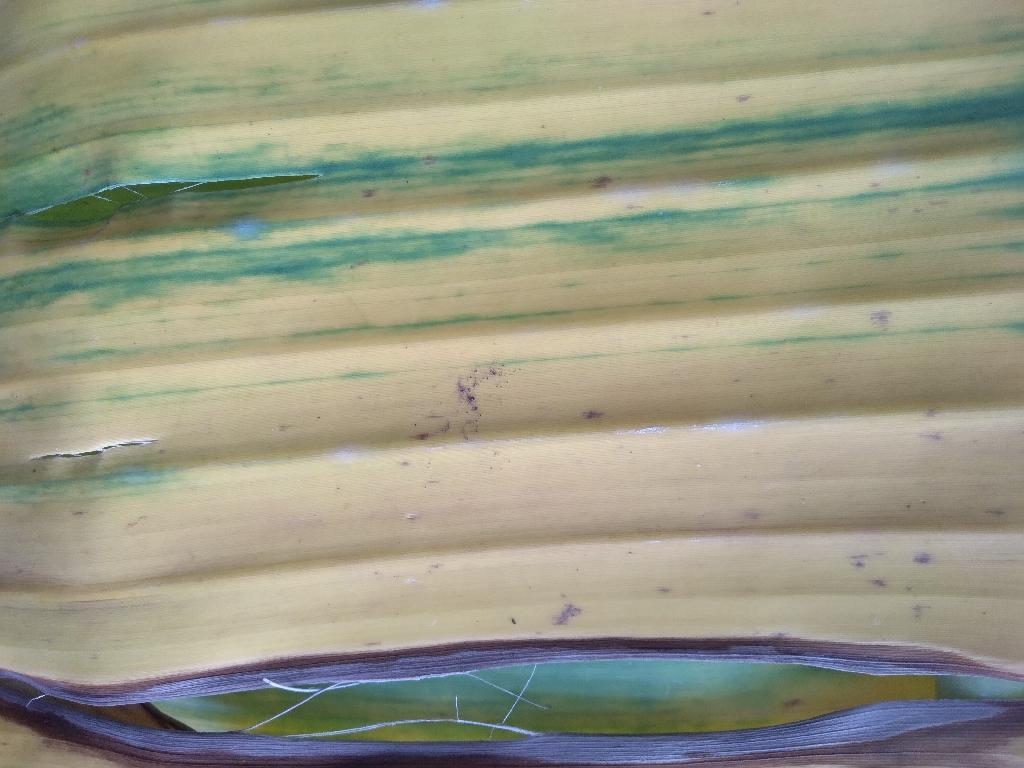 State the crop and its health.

banana, fusarium wilt race 1
